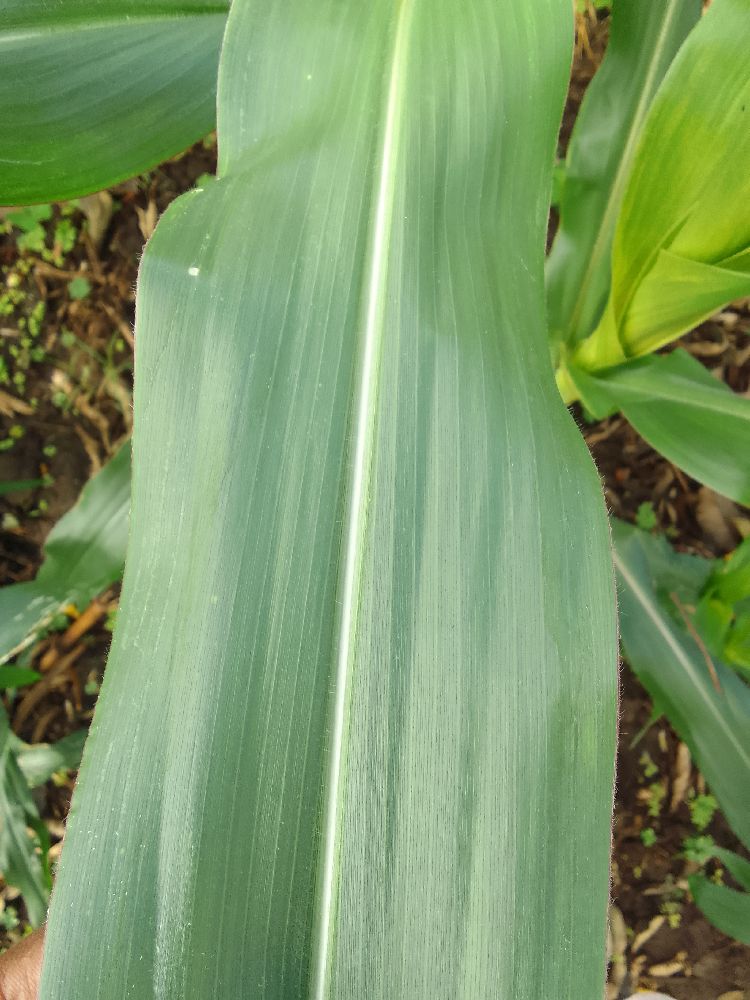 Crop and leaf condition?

maize, healthy
